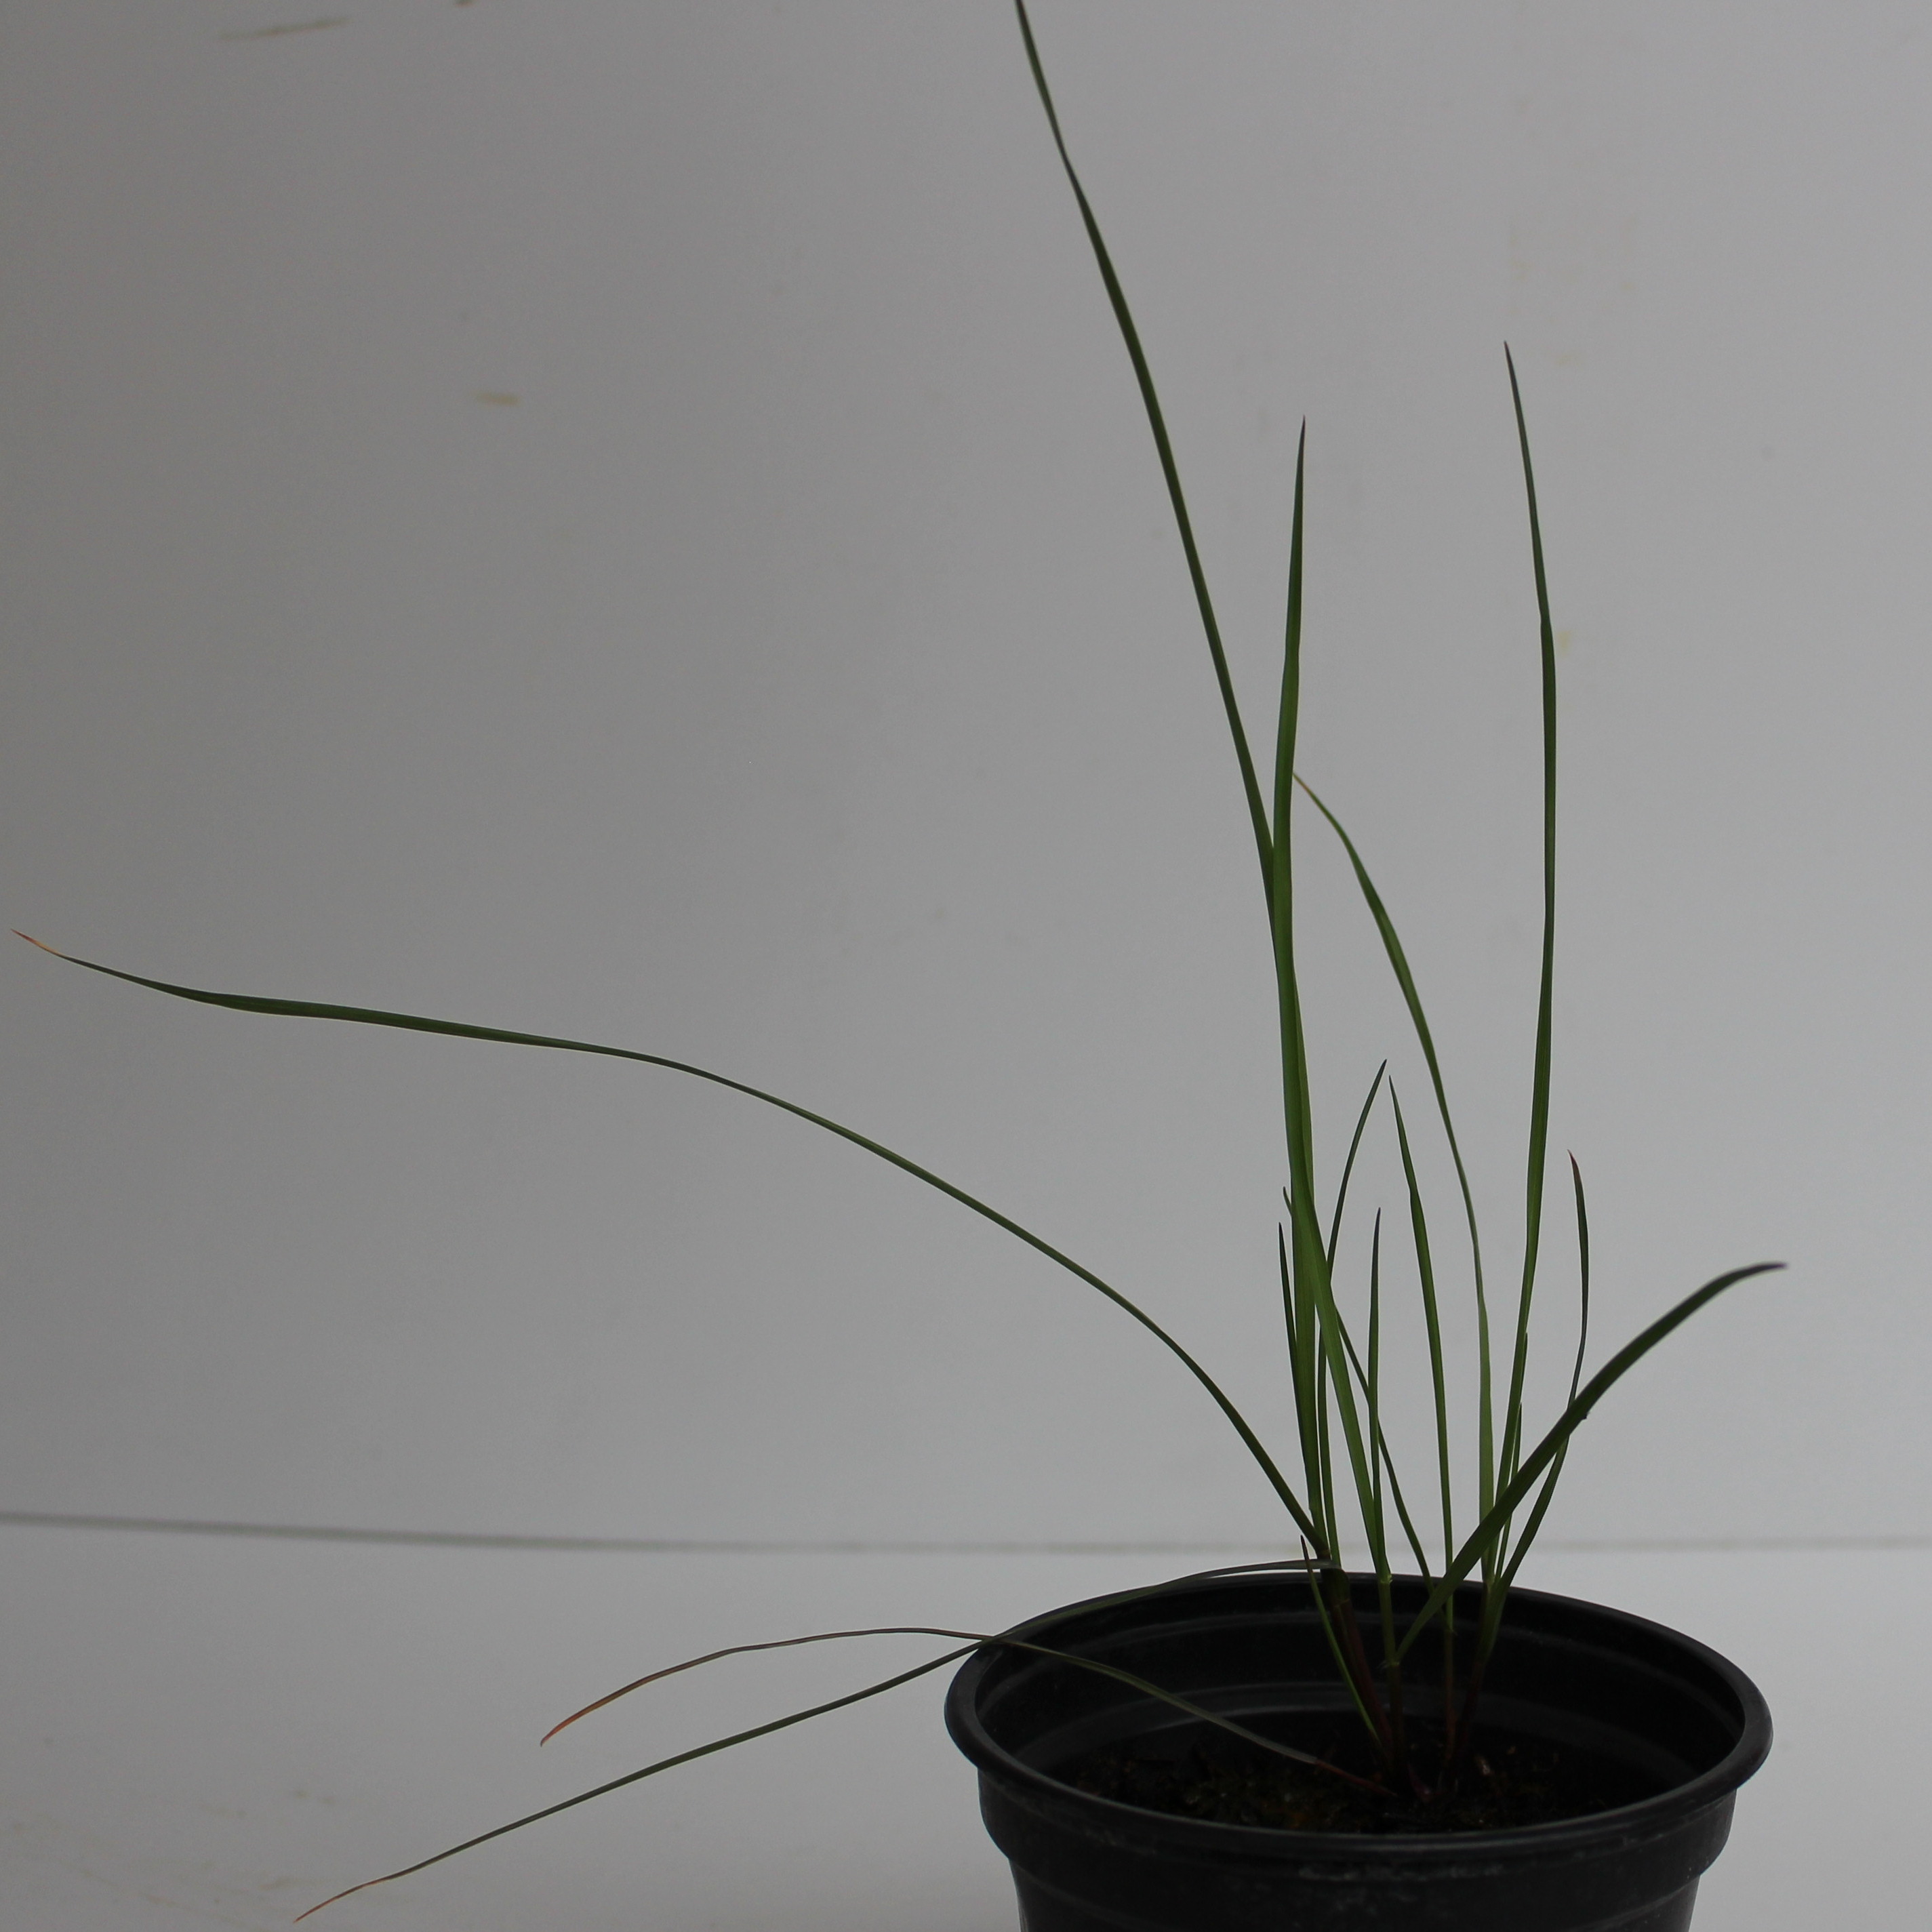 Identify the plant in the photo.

Lolium multiflorum
